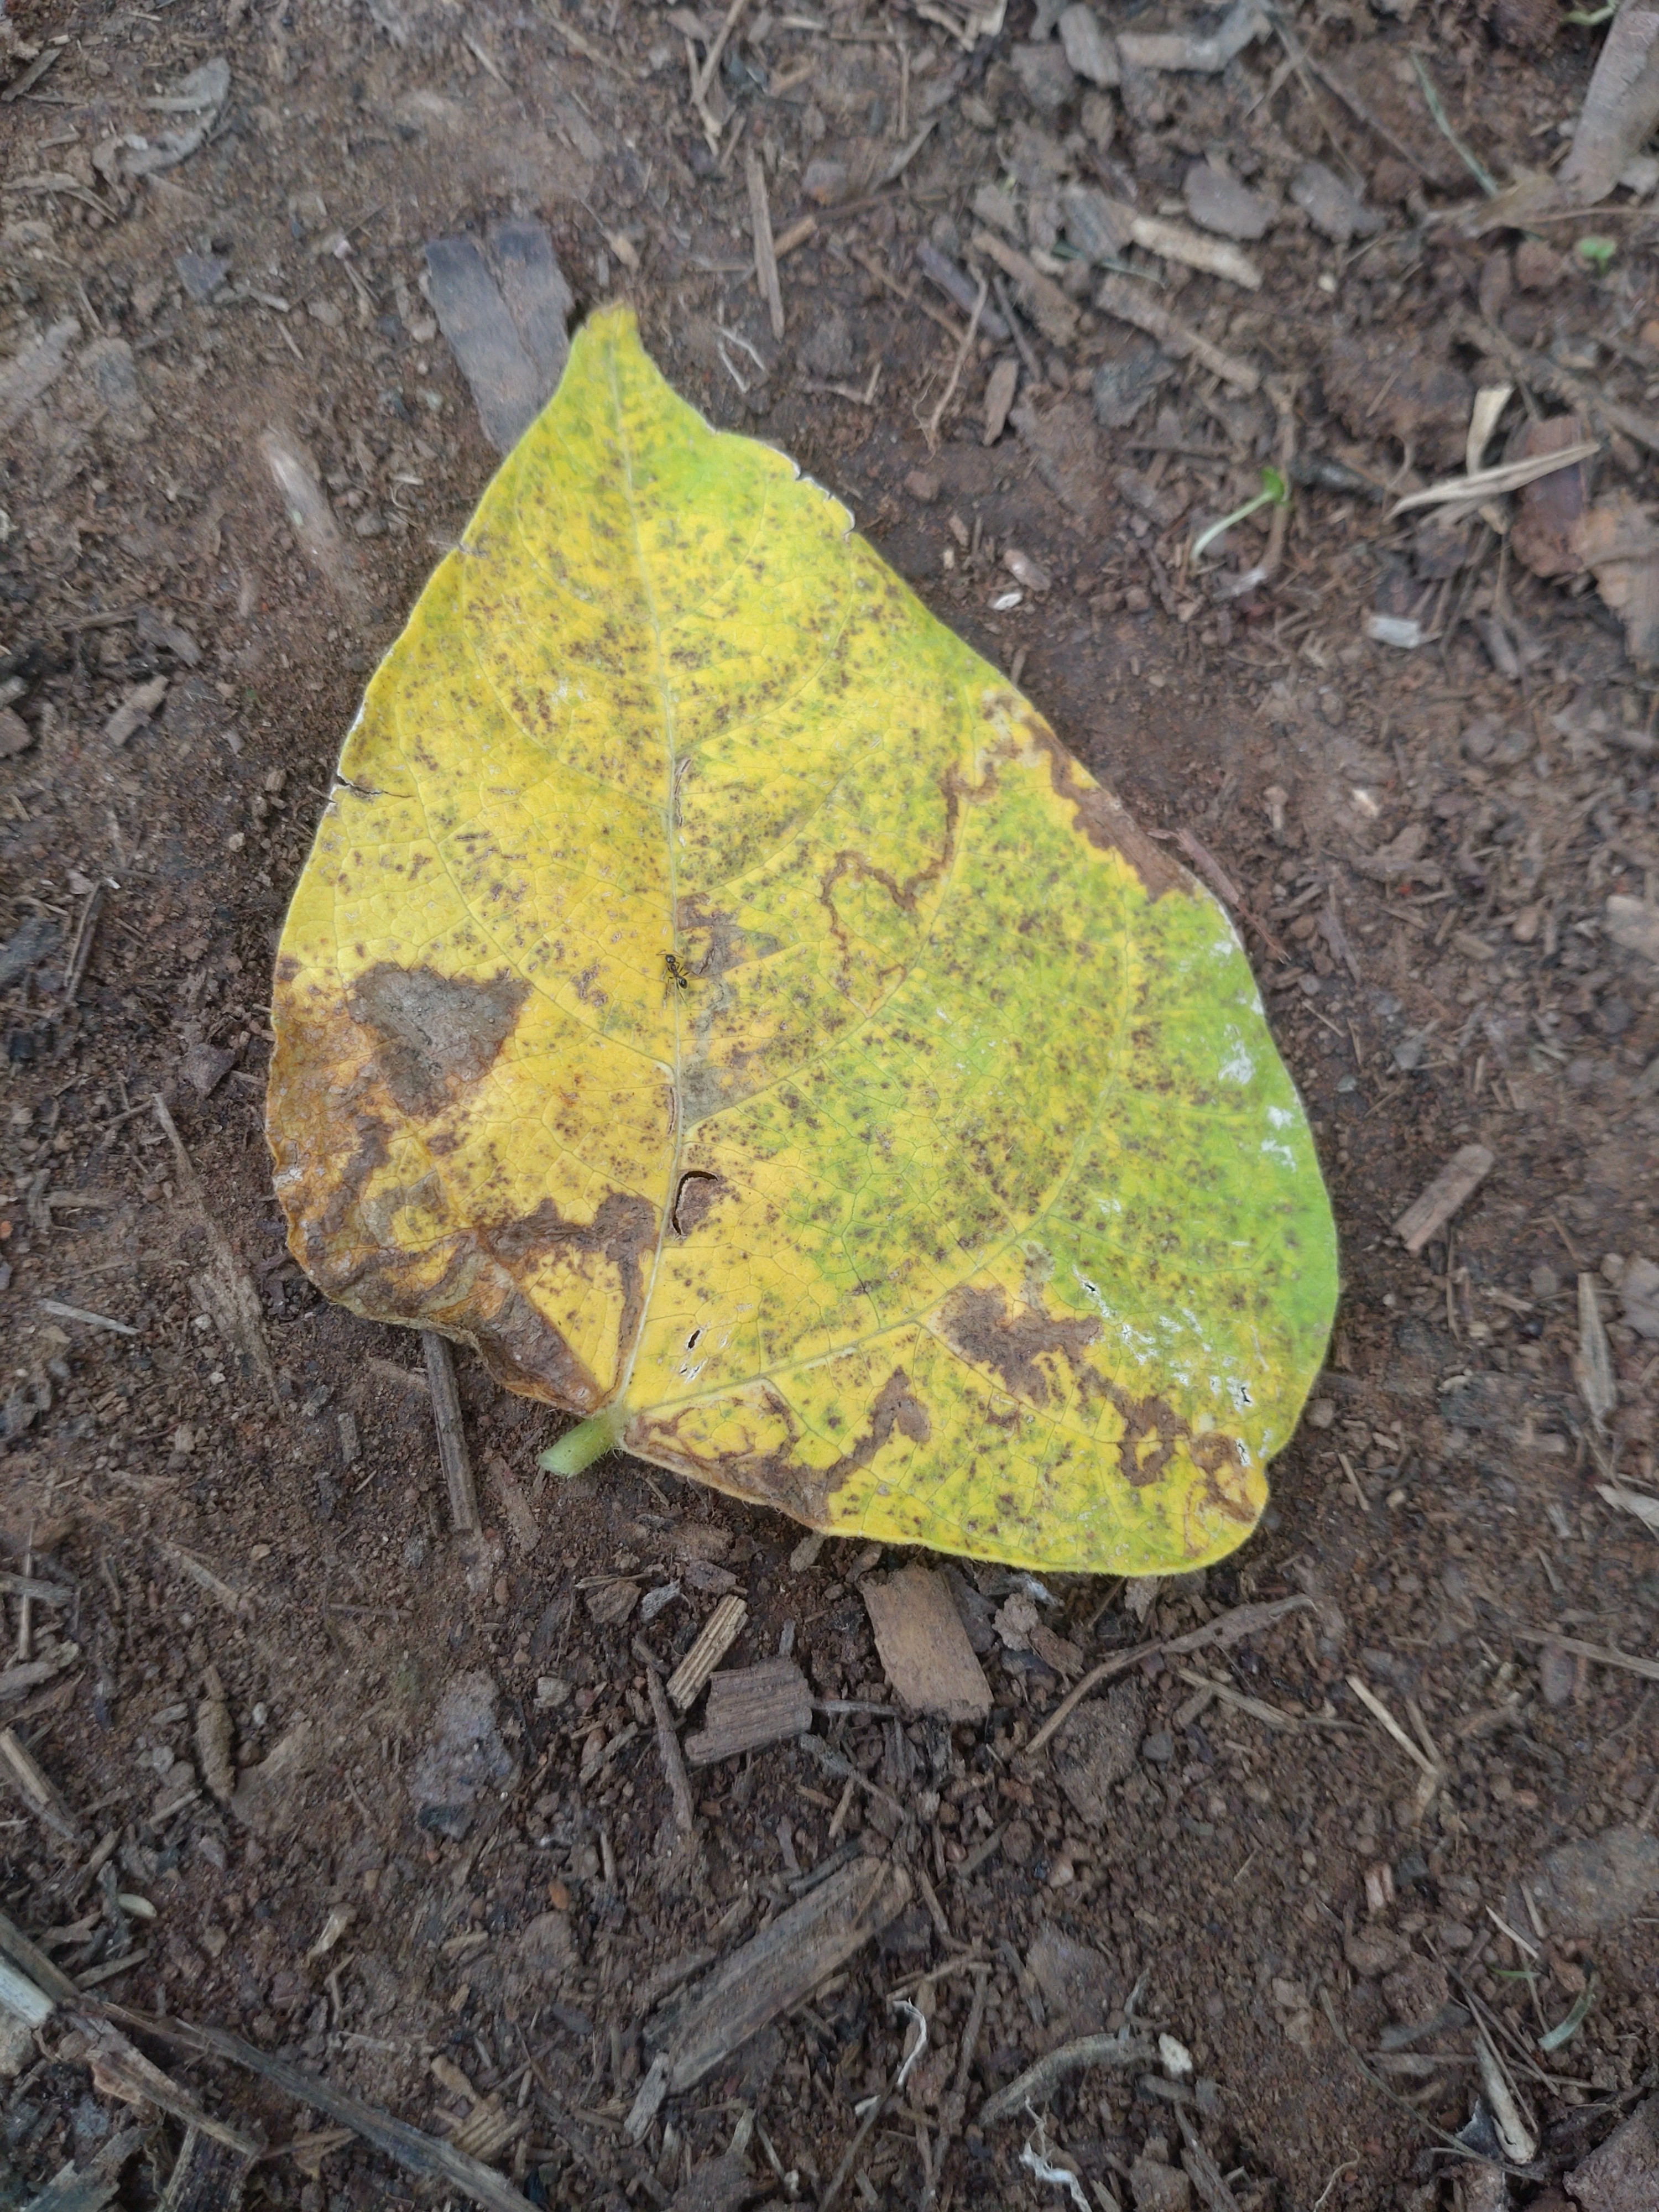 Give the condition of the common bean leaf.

anthracnose
